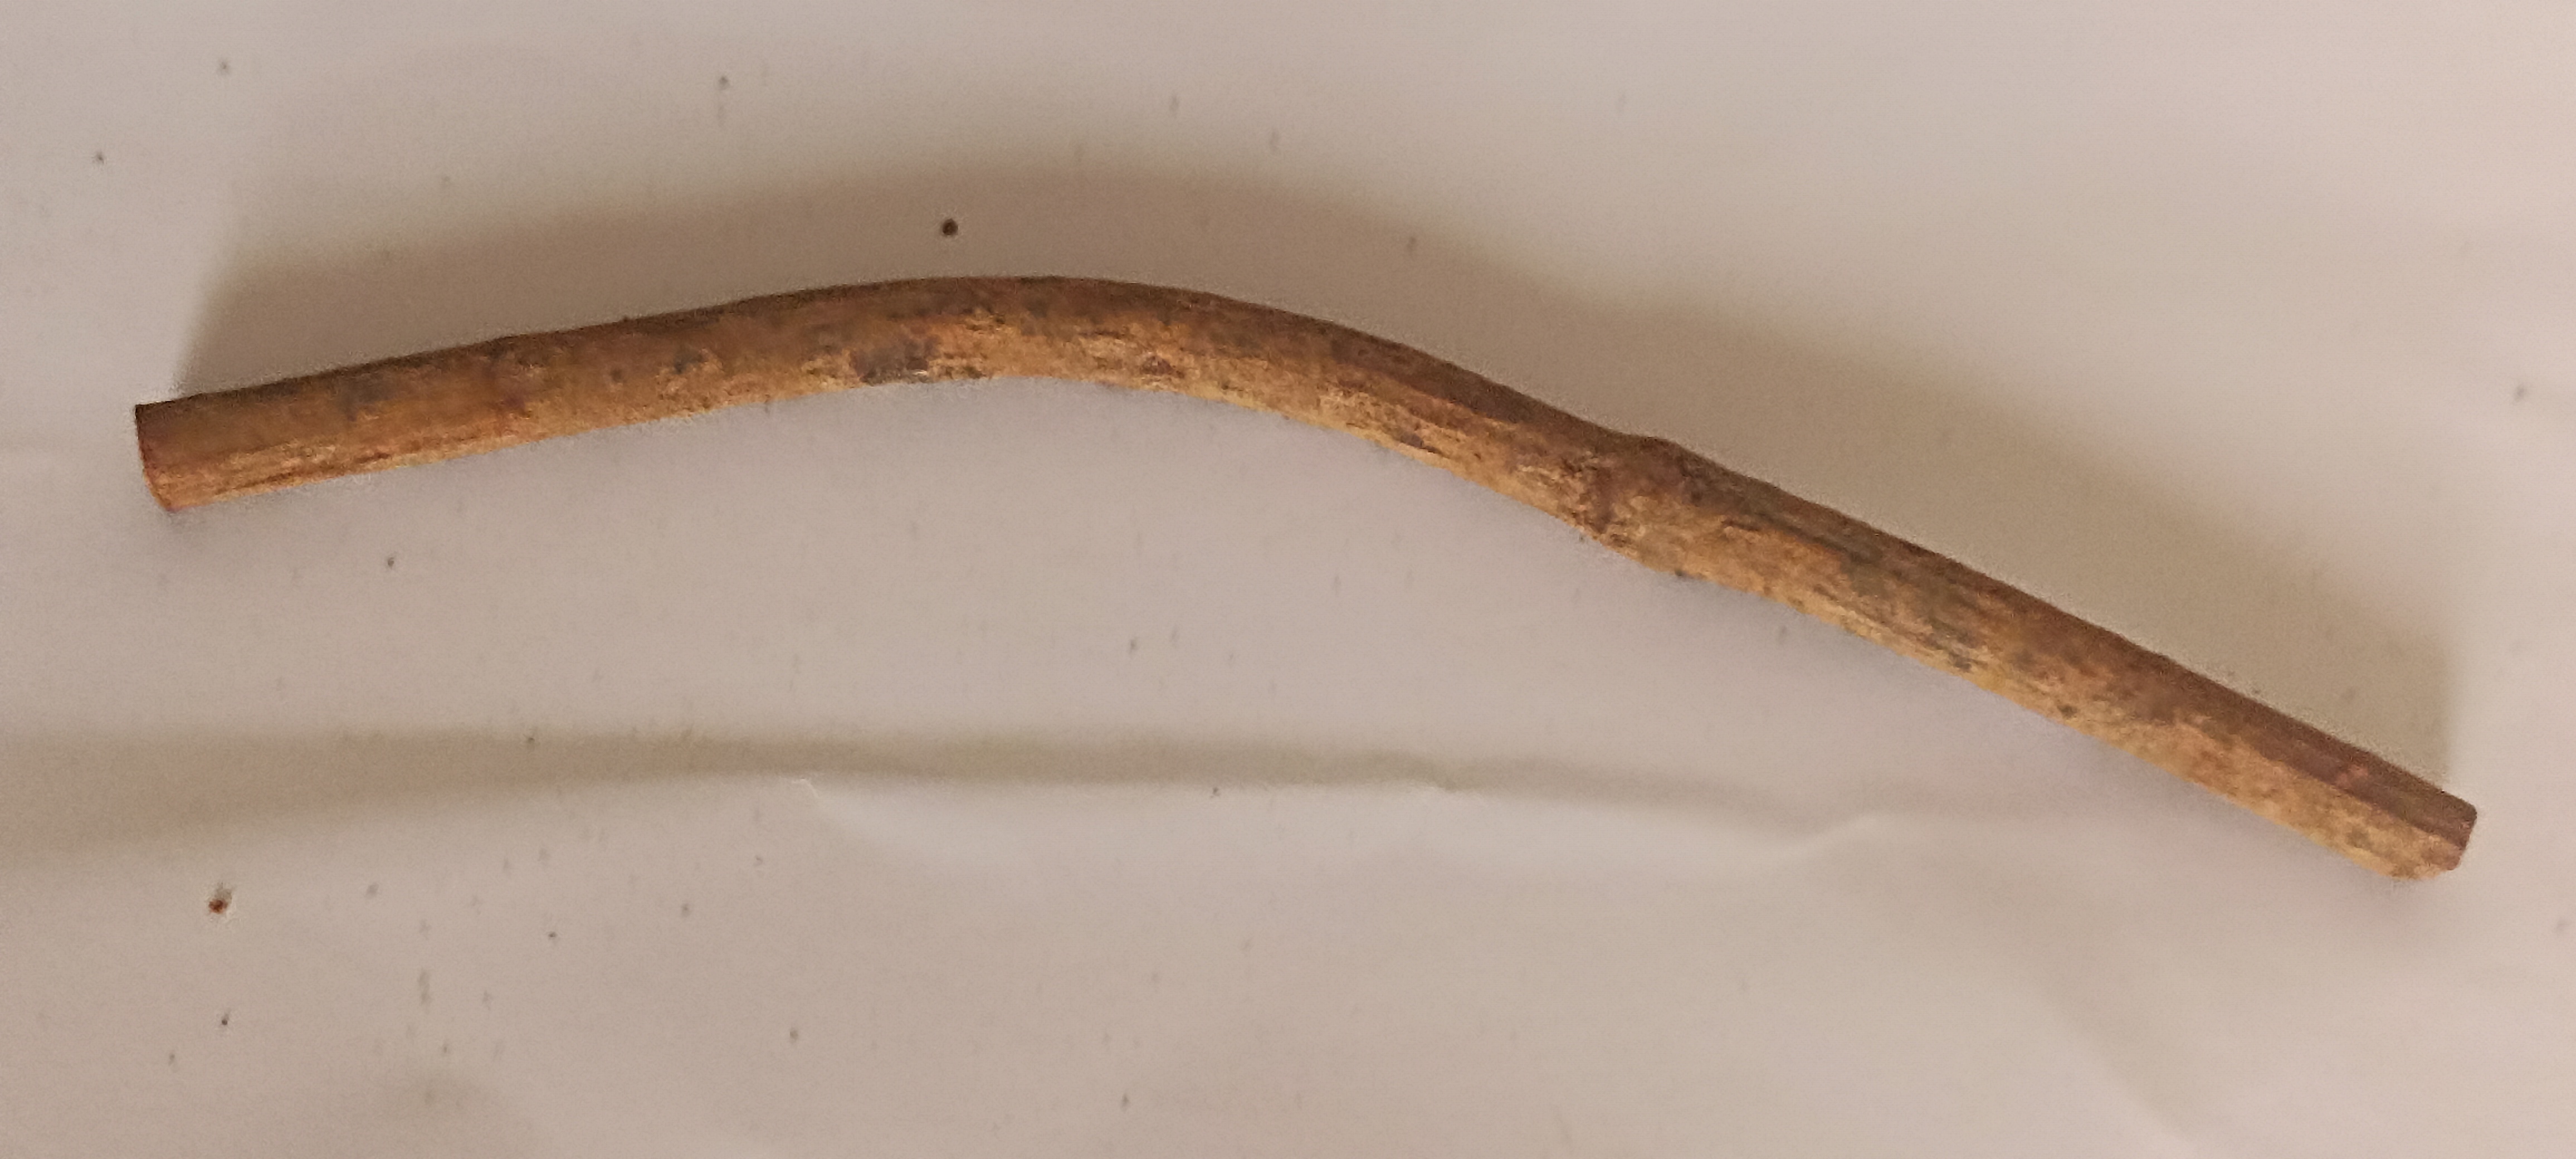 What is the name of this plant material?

manjistha
